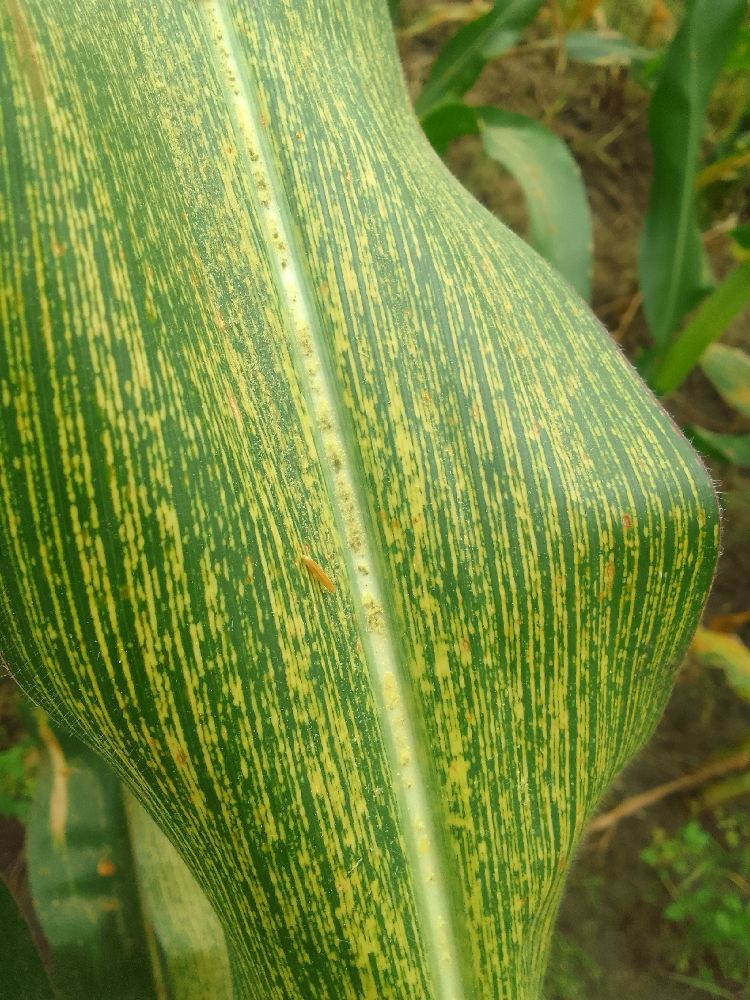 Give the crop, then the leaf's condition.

maize, maize streak virus
